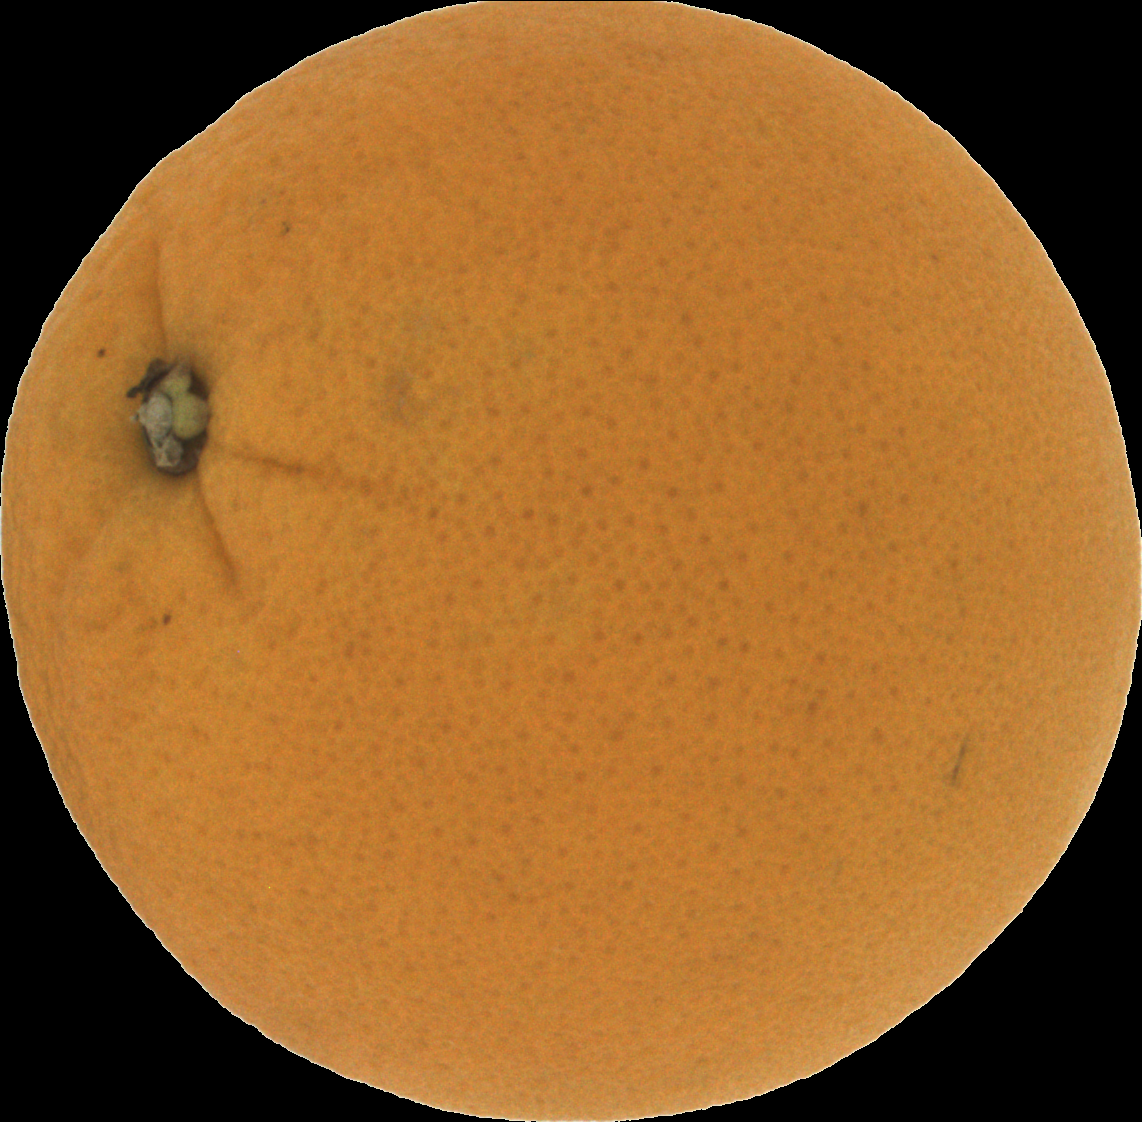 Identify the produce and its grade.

orange, good
